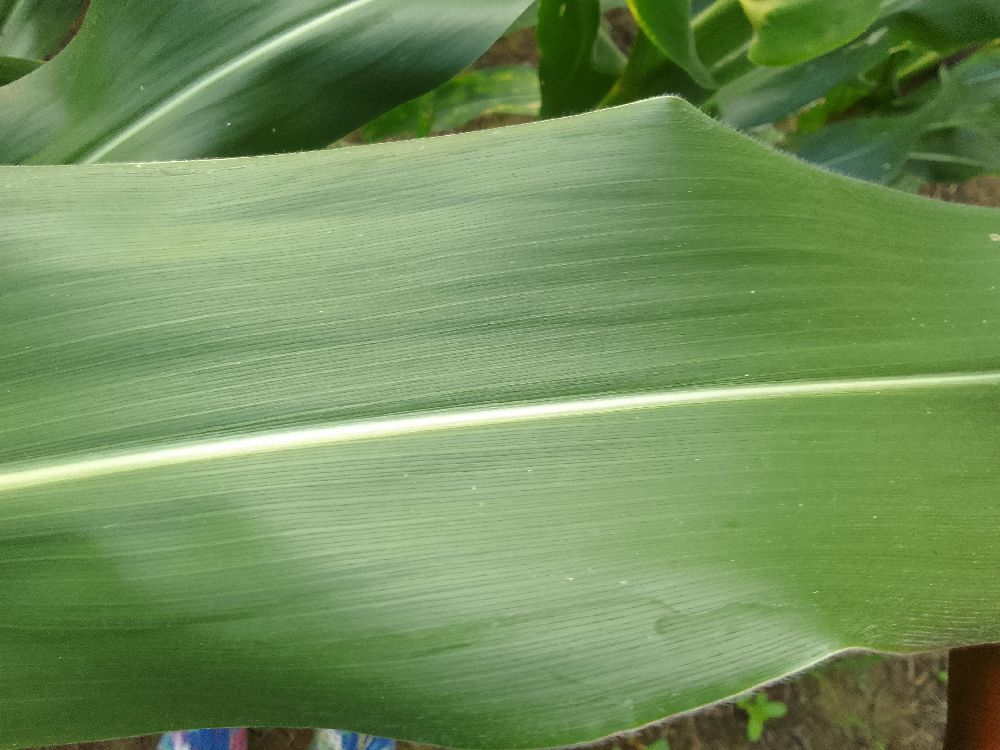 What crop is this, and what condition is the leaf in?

maize, healthy
